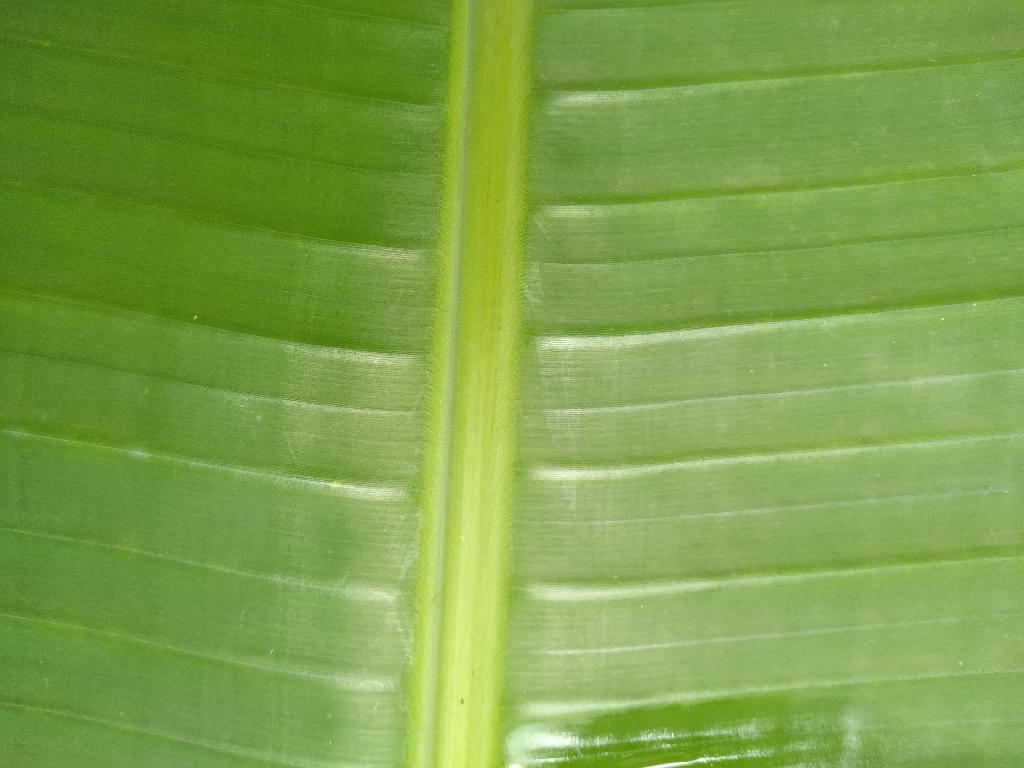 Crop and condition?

banana, healthy
